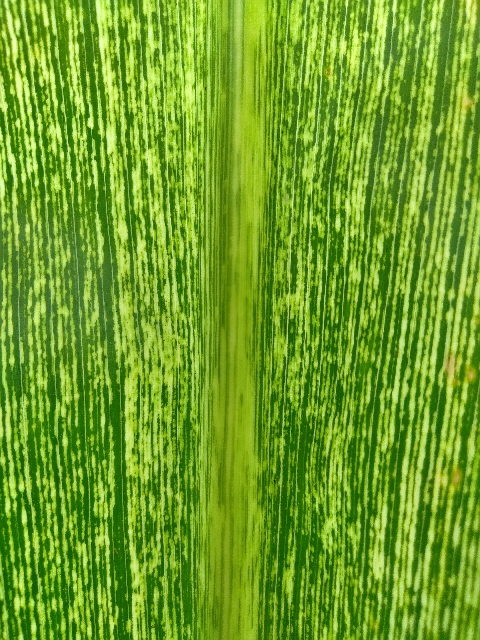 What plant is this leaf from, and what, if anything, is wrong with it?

maize, maize streak virus
